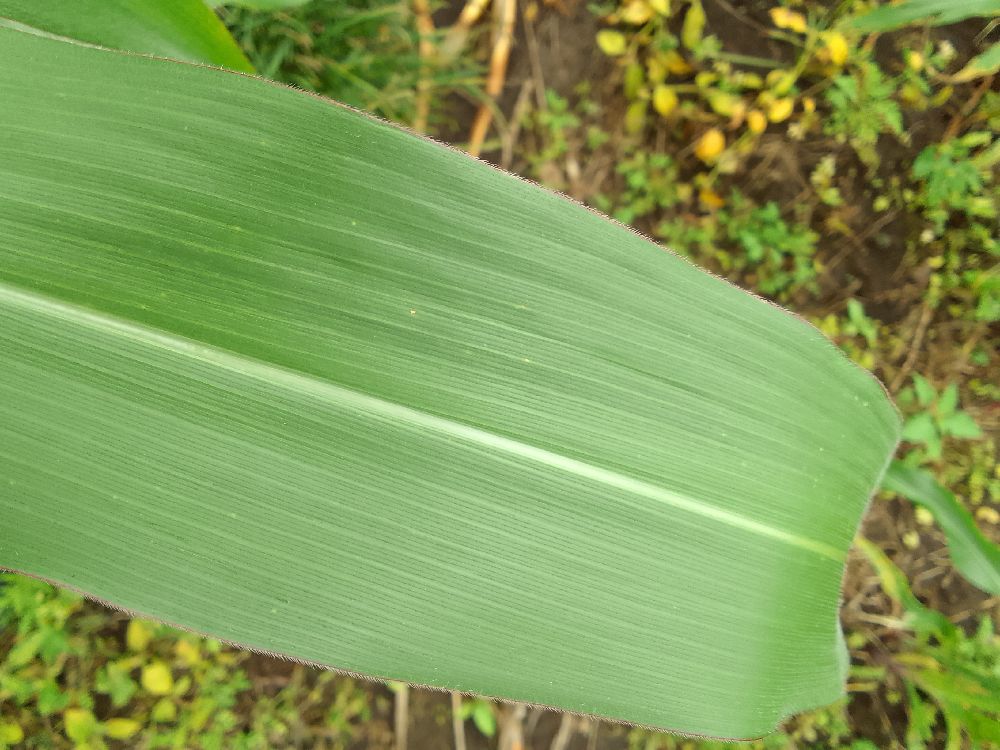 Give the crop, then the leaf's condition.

maize, healthy
